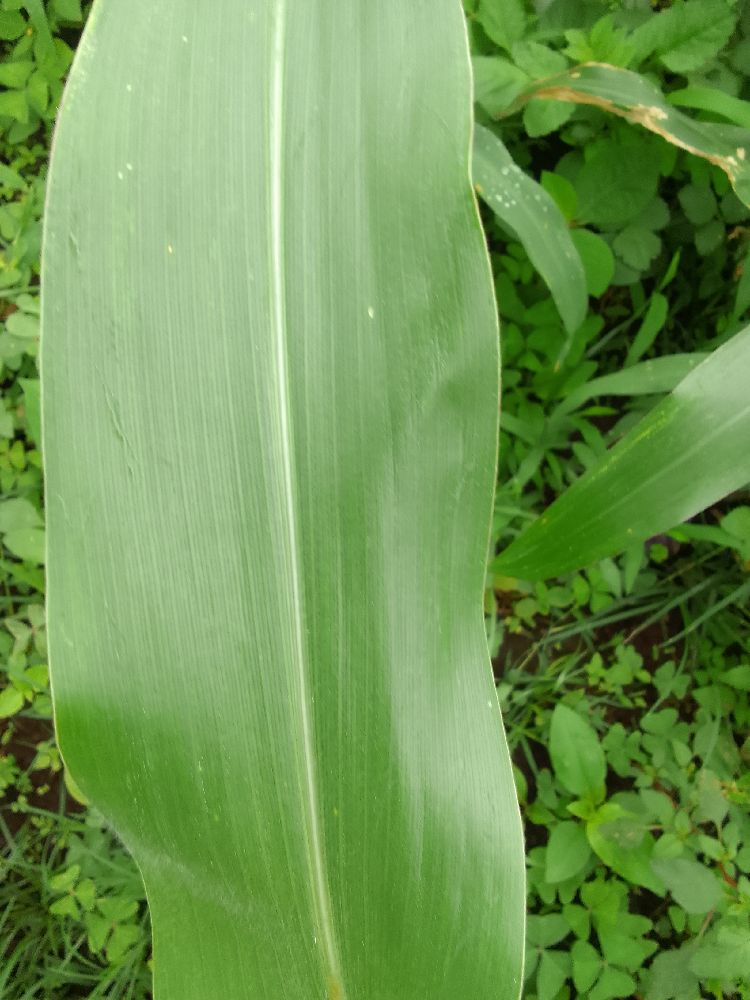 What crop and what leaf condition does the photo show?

maize, healthy
